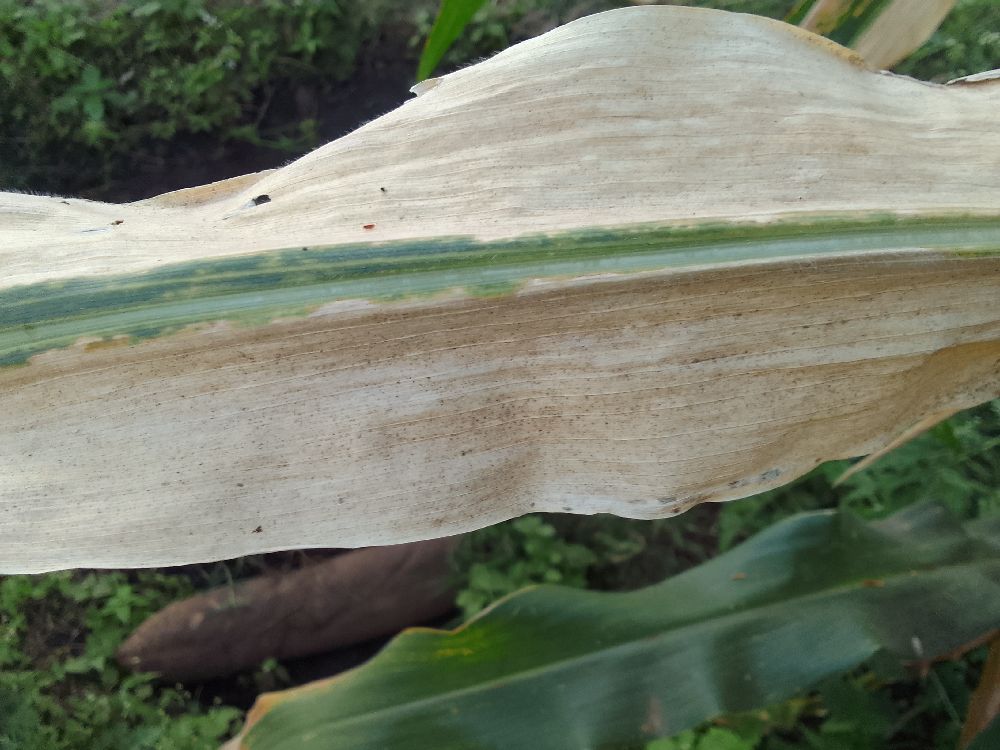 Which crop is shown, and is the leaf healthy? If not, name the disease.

maize, maize lethal necrosis
